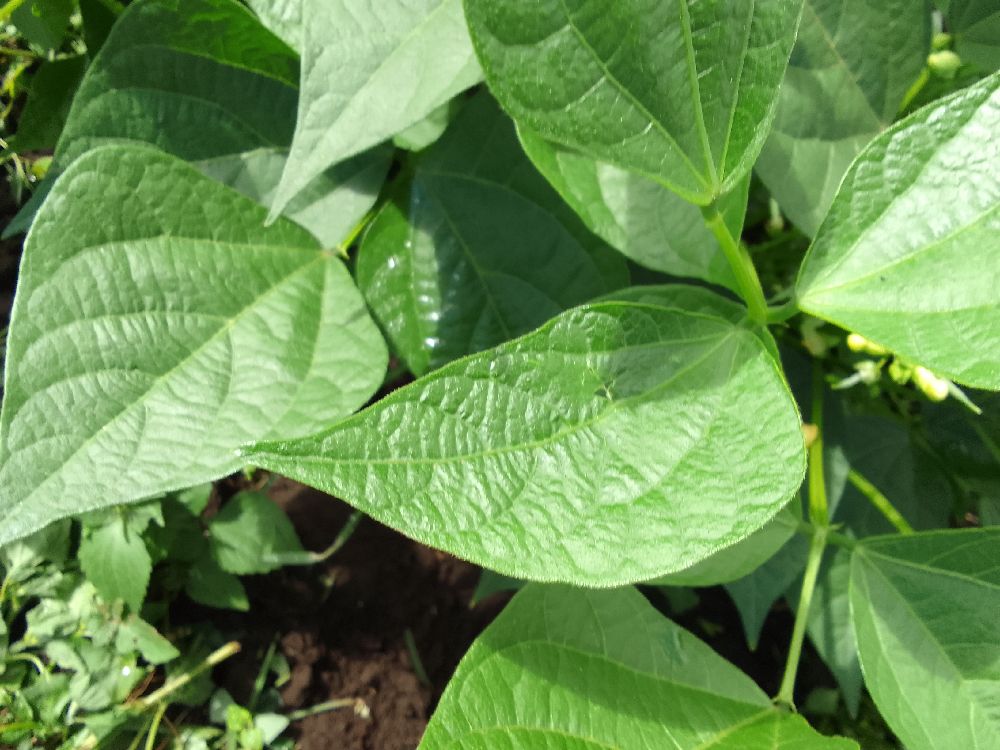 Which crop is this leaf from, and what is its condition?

common bean, healthy
